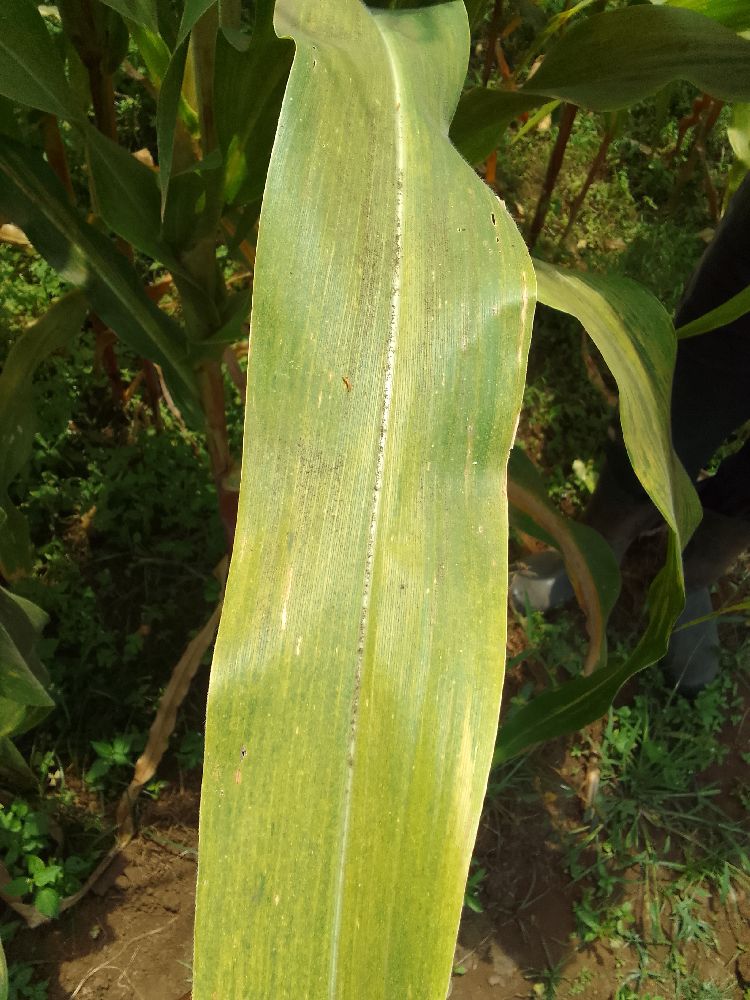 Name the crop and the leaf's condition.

maize, maize lethal necrosis
